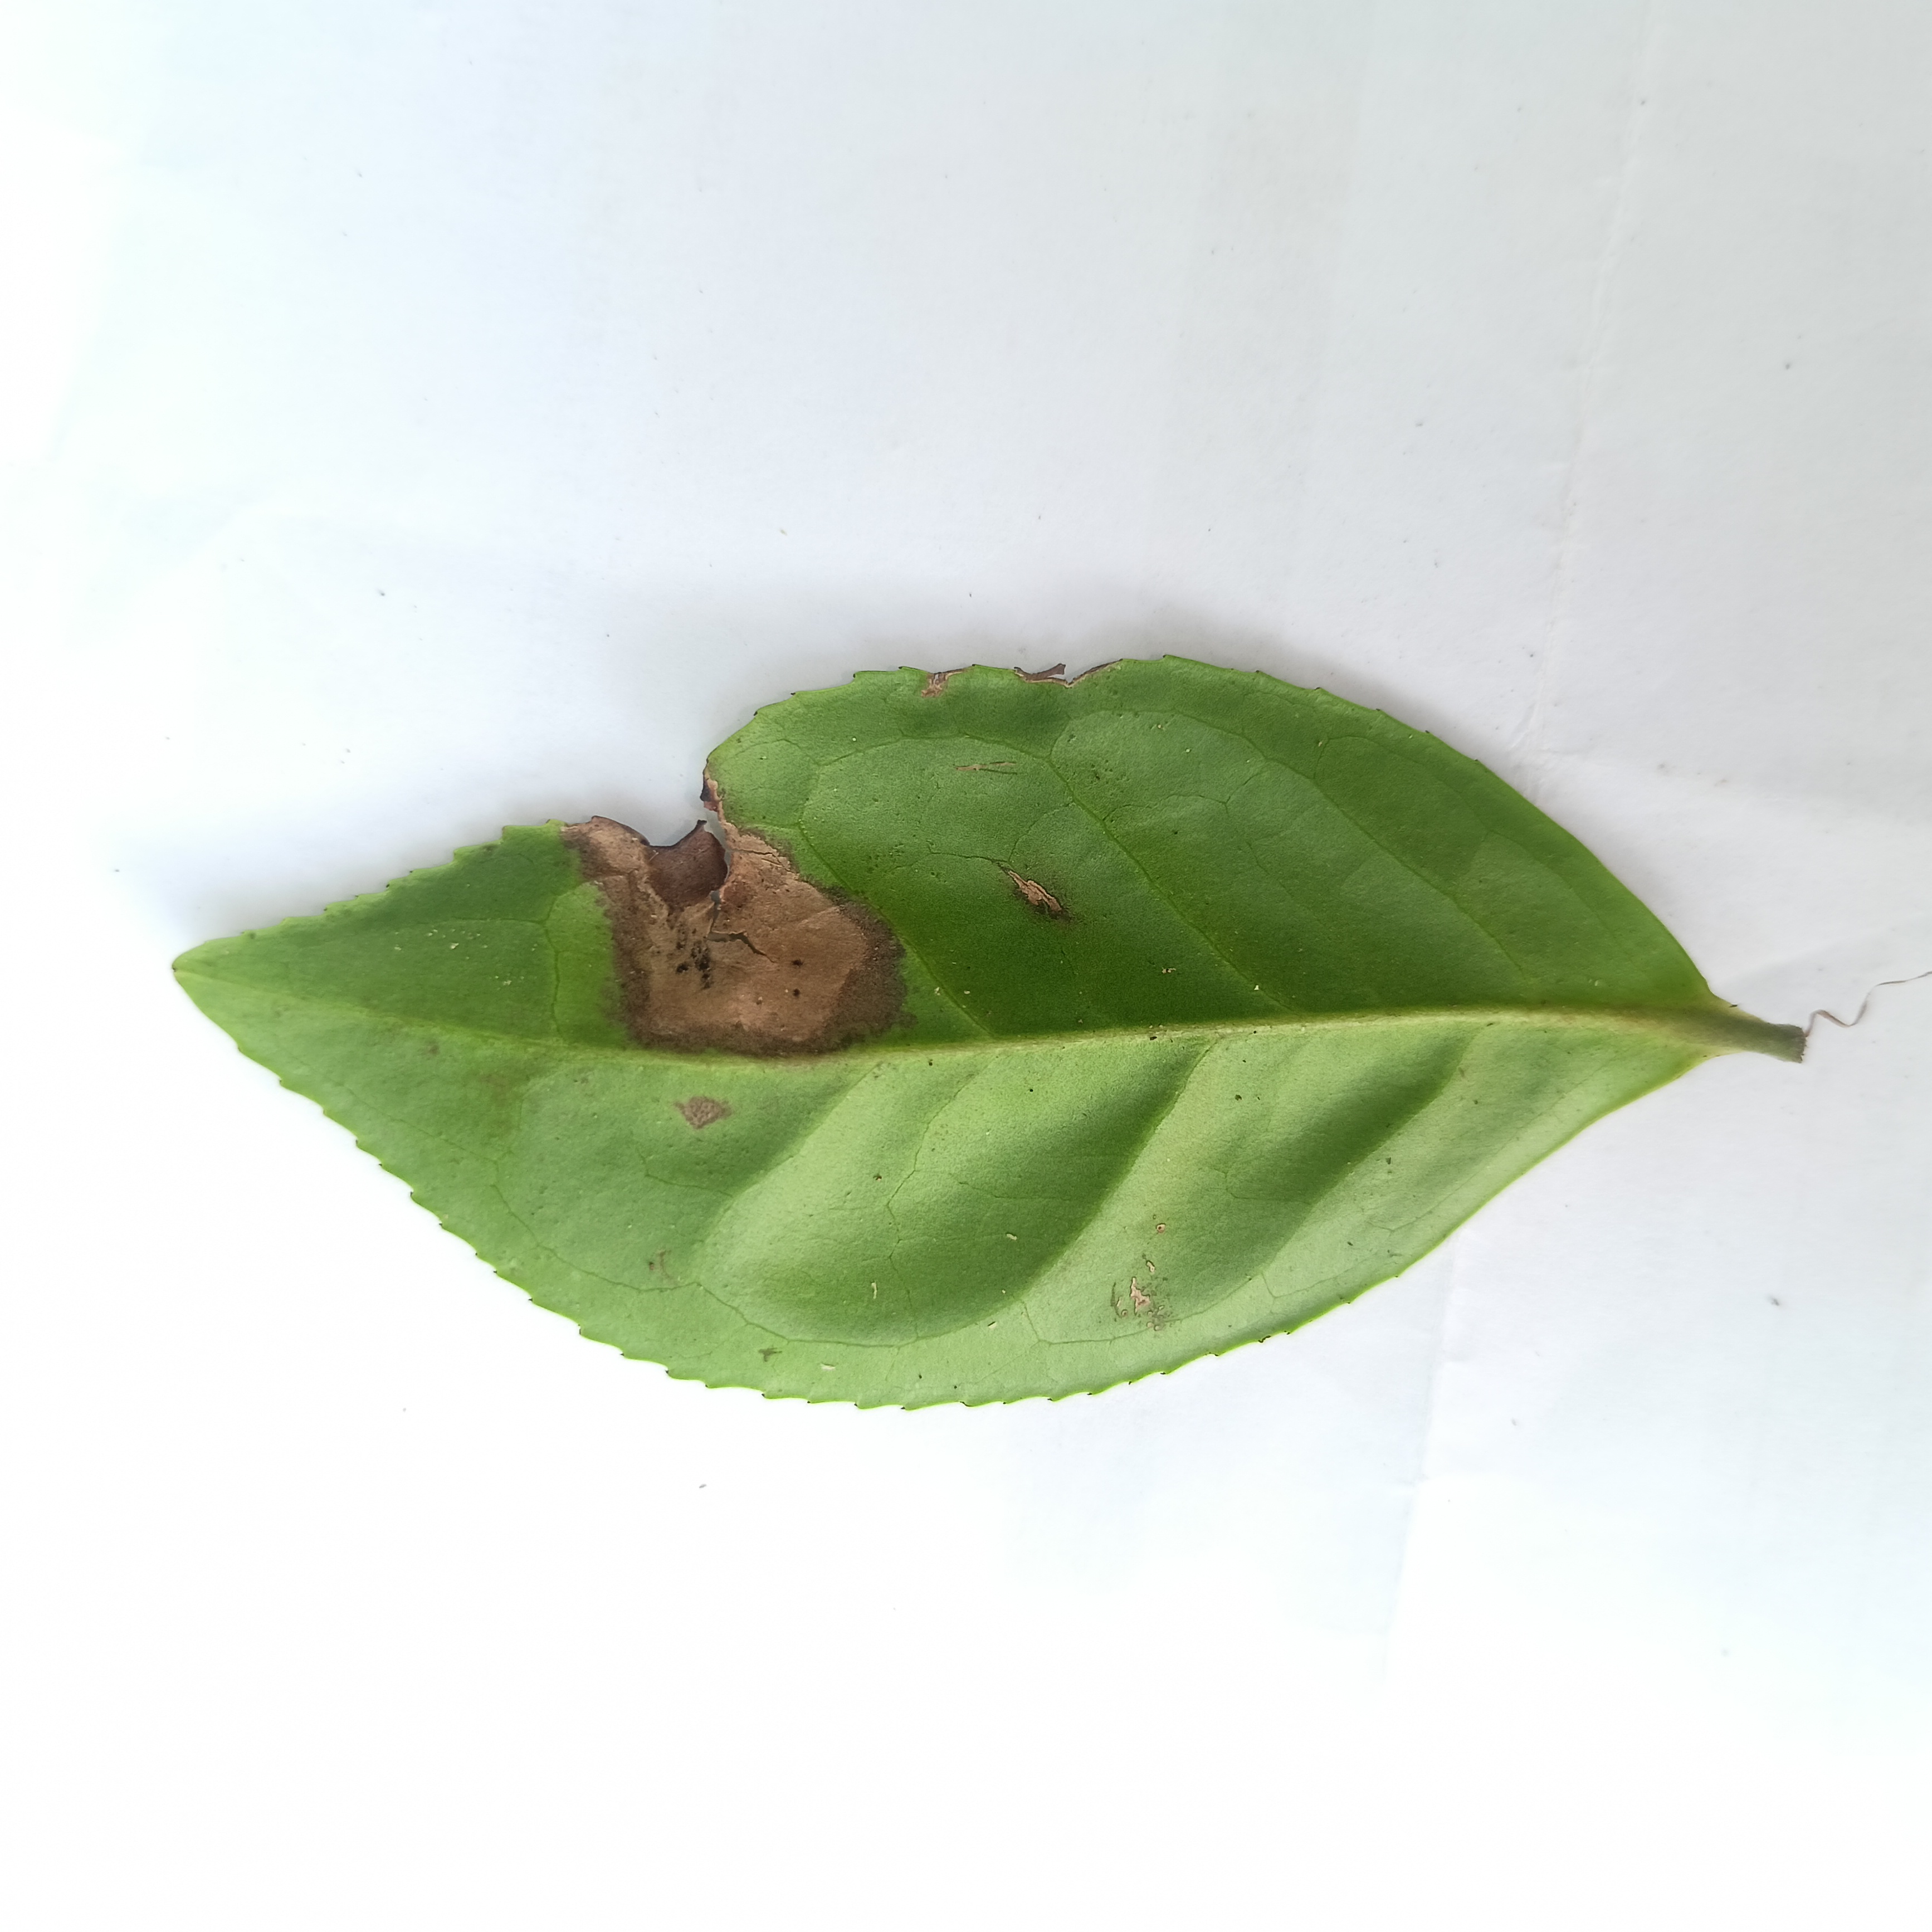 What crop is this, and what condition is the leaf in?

tea, brown blight
